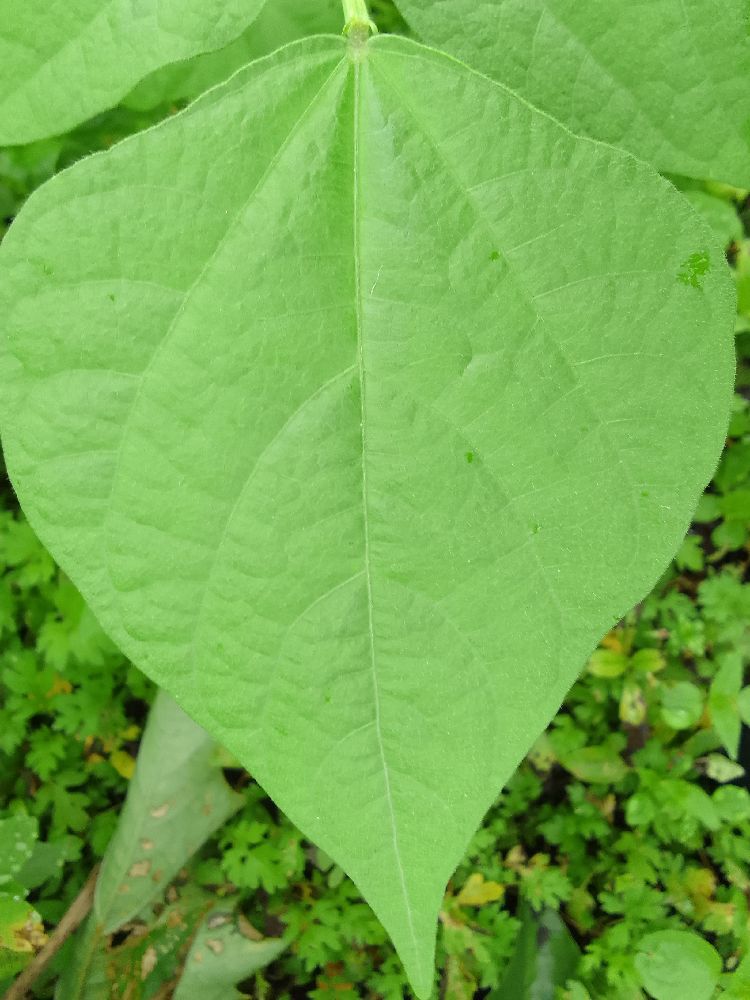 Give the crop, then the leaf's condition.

common bean, healthy
